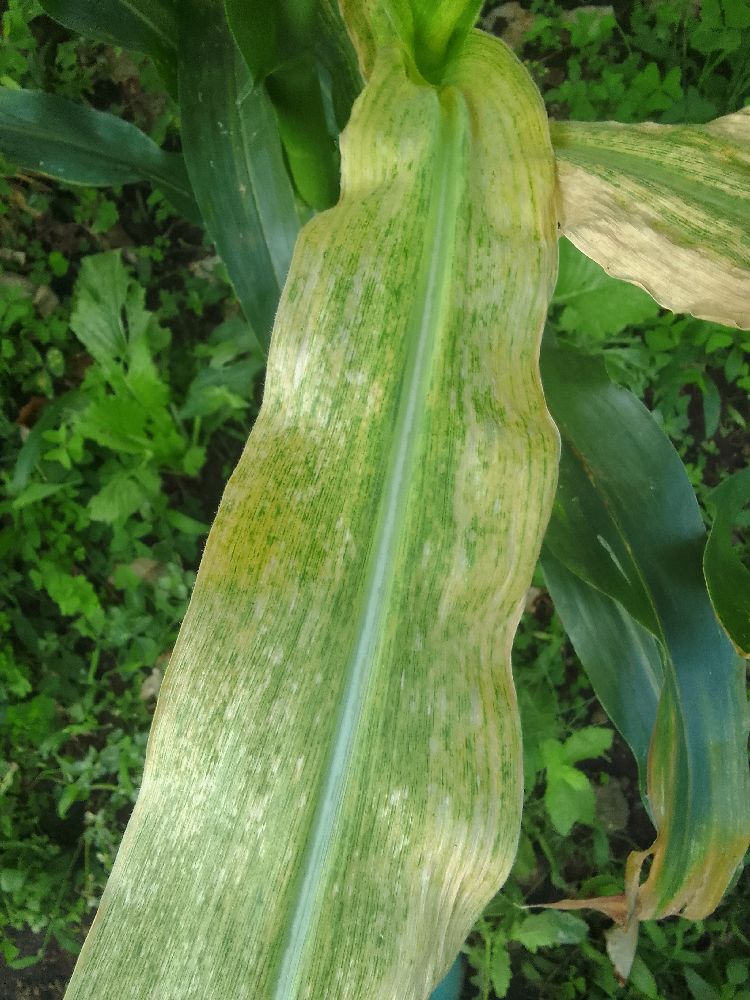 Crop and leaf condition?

maize, maize lethal necrosis
